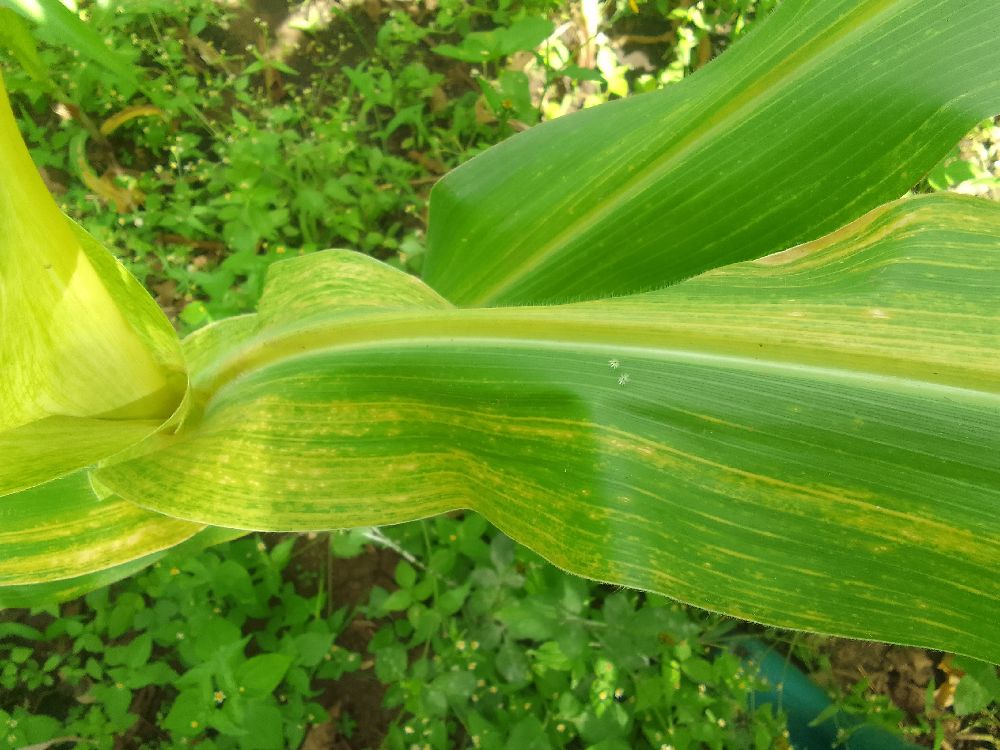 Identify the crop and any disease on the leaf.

maize, maize lethal necrosis
